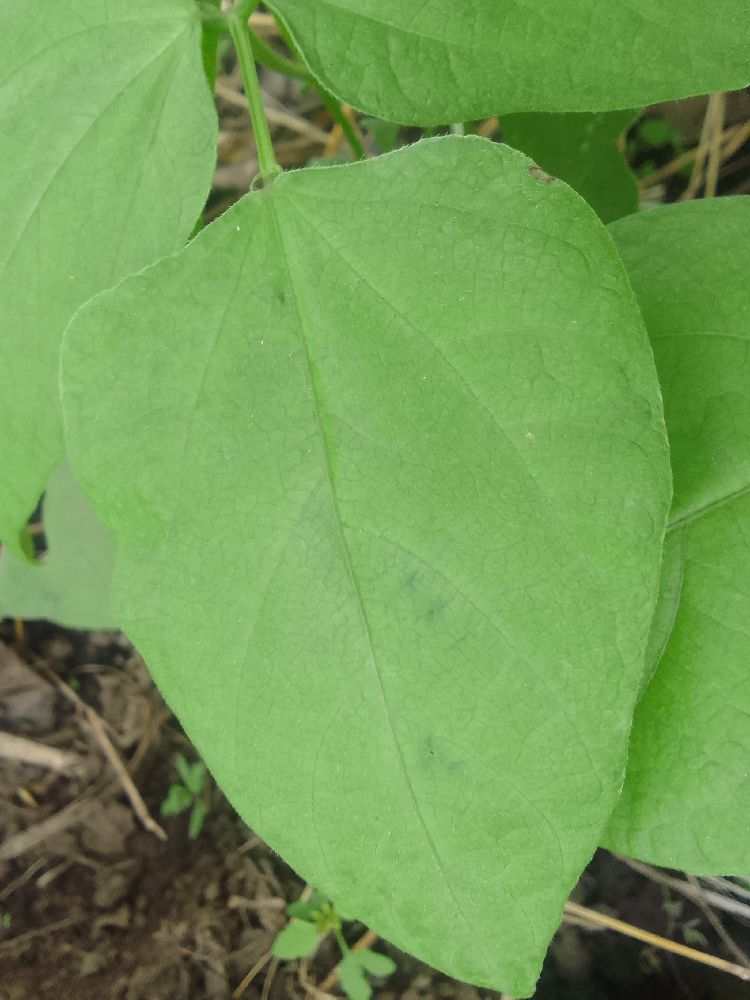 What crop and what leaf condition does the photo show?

common bean, healthy
